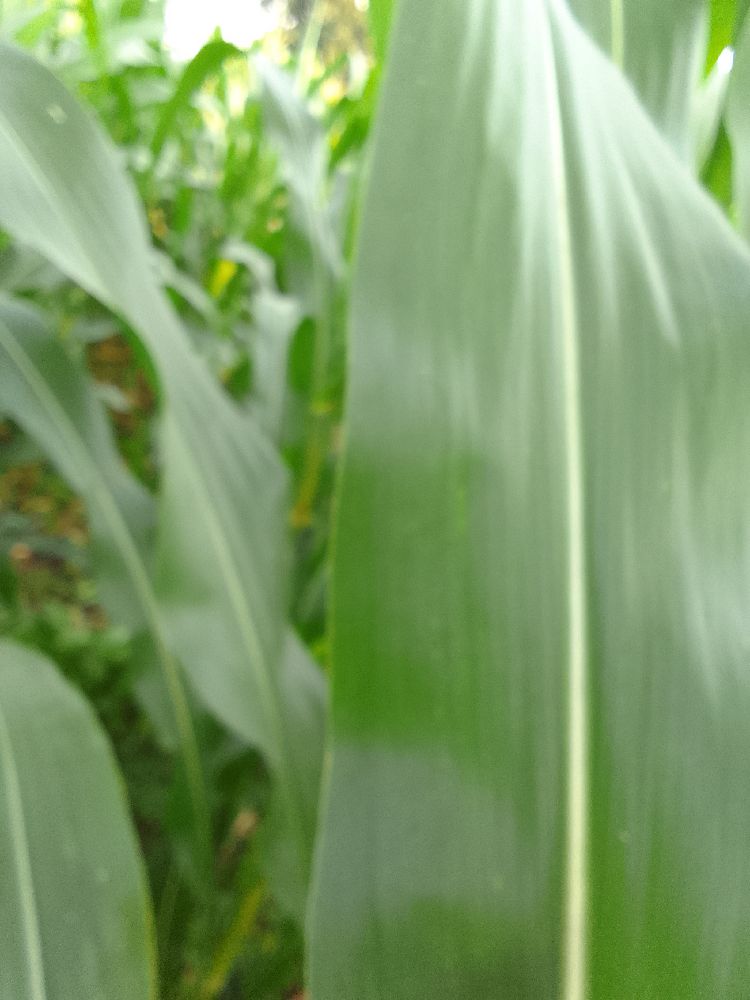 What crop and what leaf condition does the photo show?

maize, healthy
